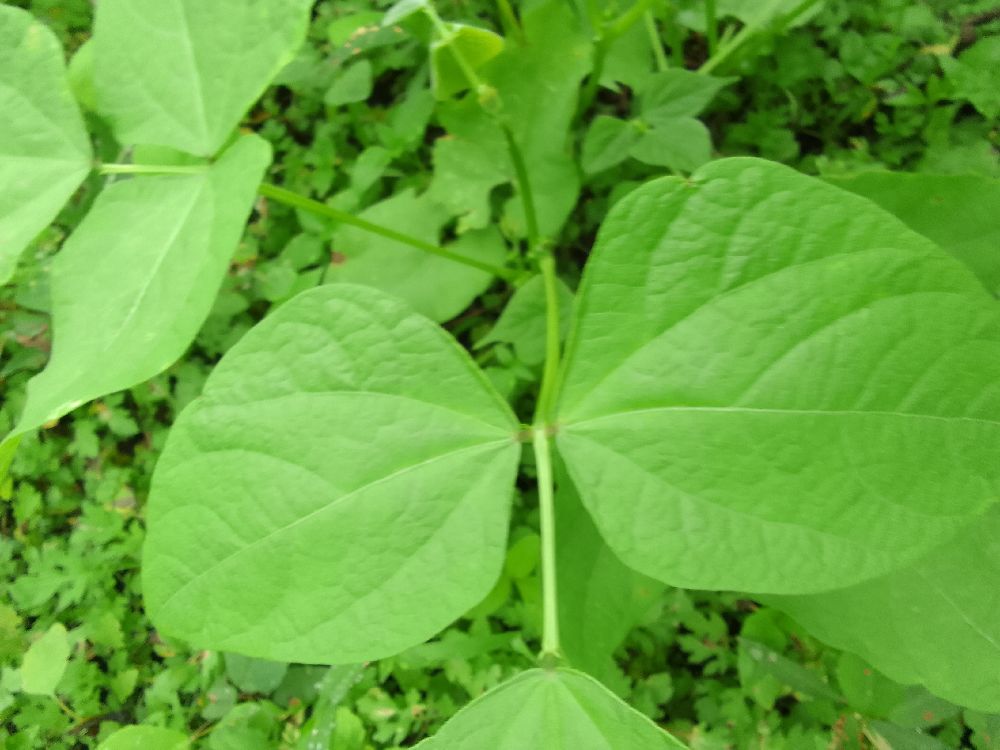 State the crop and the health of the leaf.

common bean, healthy
